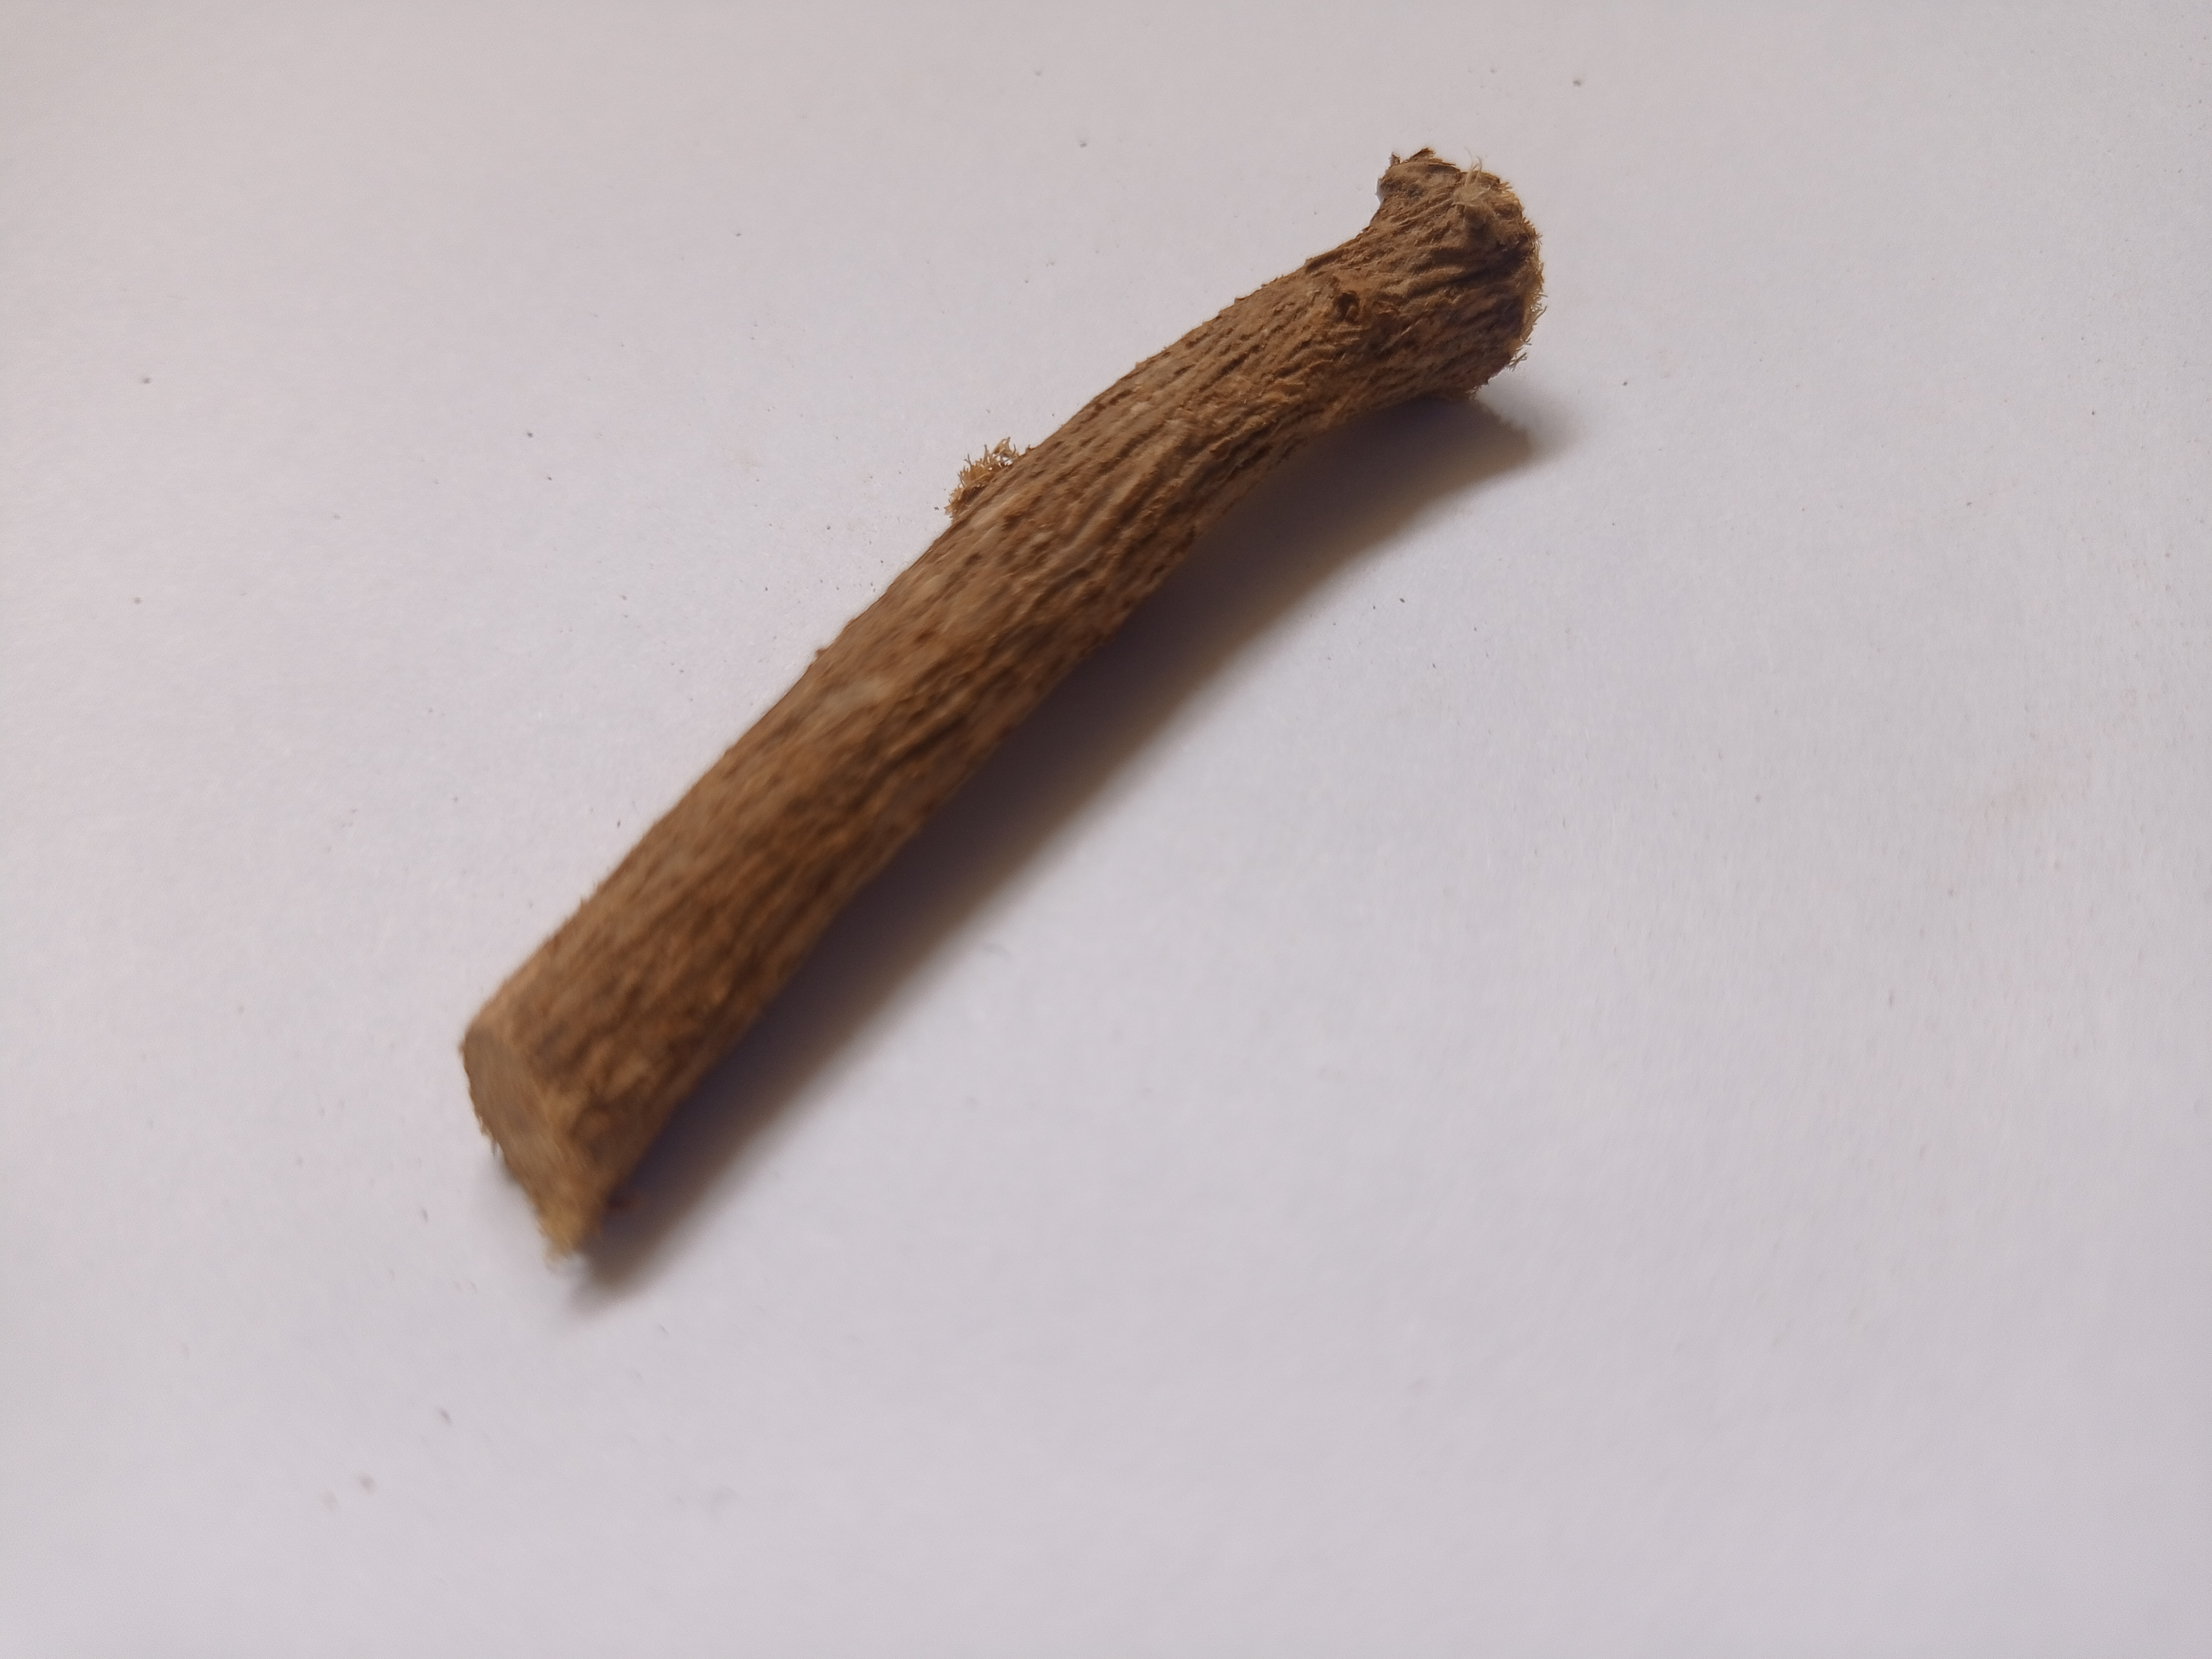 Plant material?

jesthamadh
